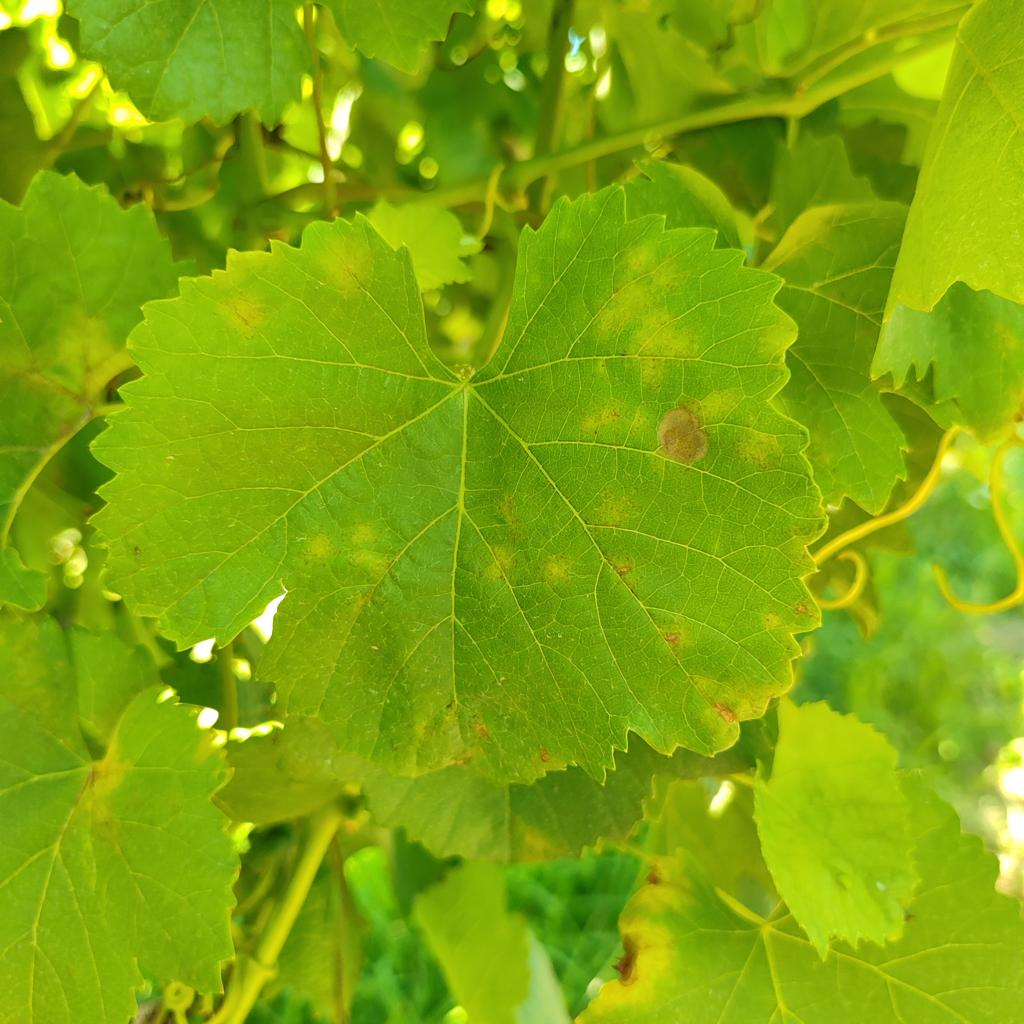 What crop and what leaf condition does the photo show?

grapevine, downy mildew
